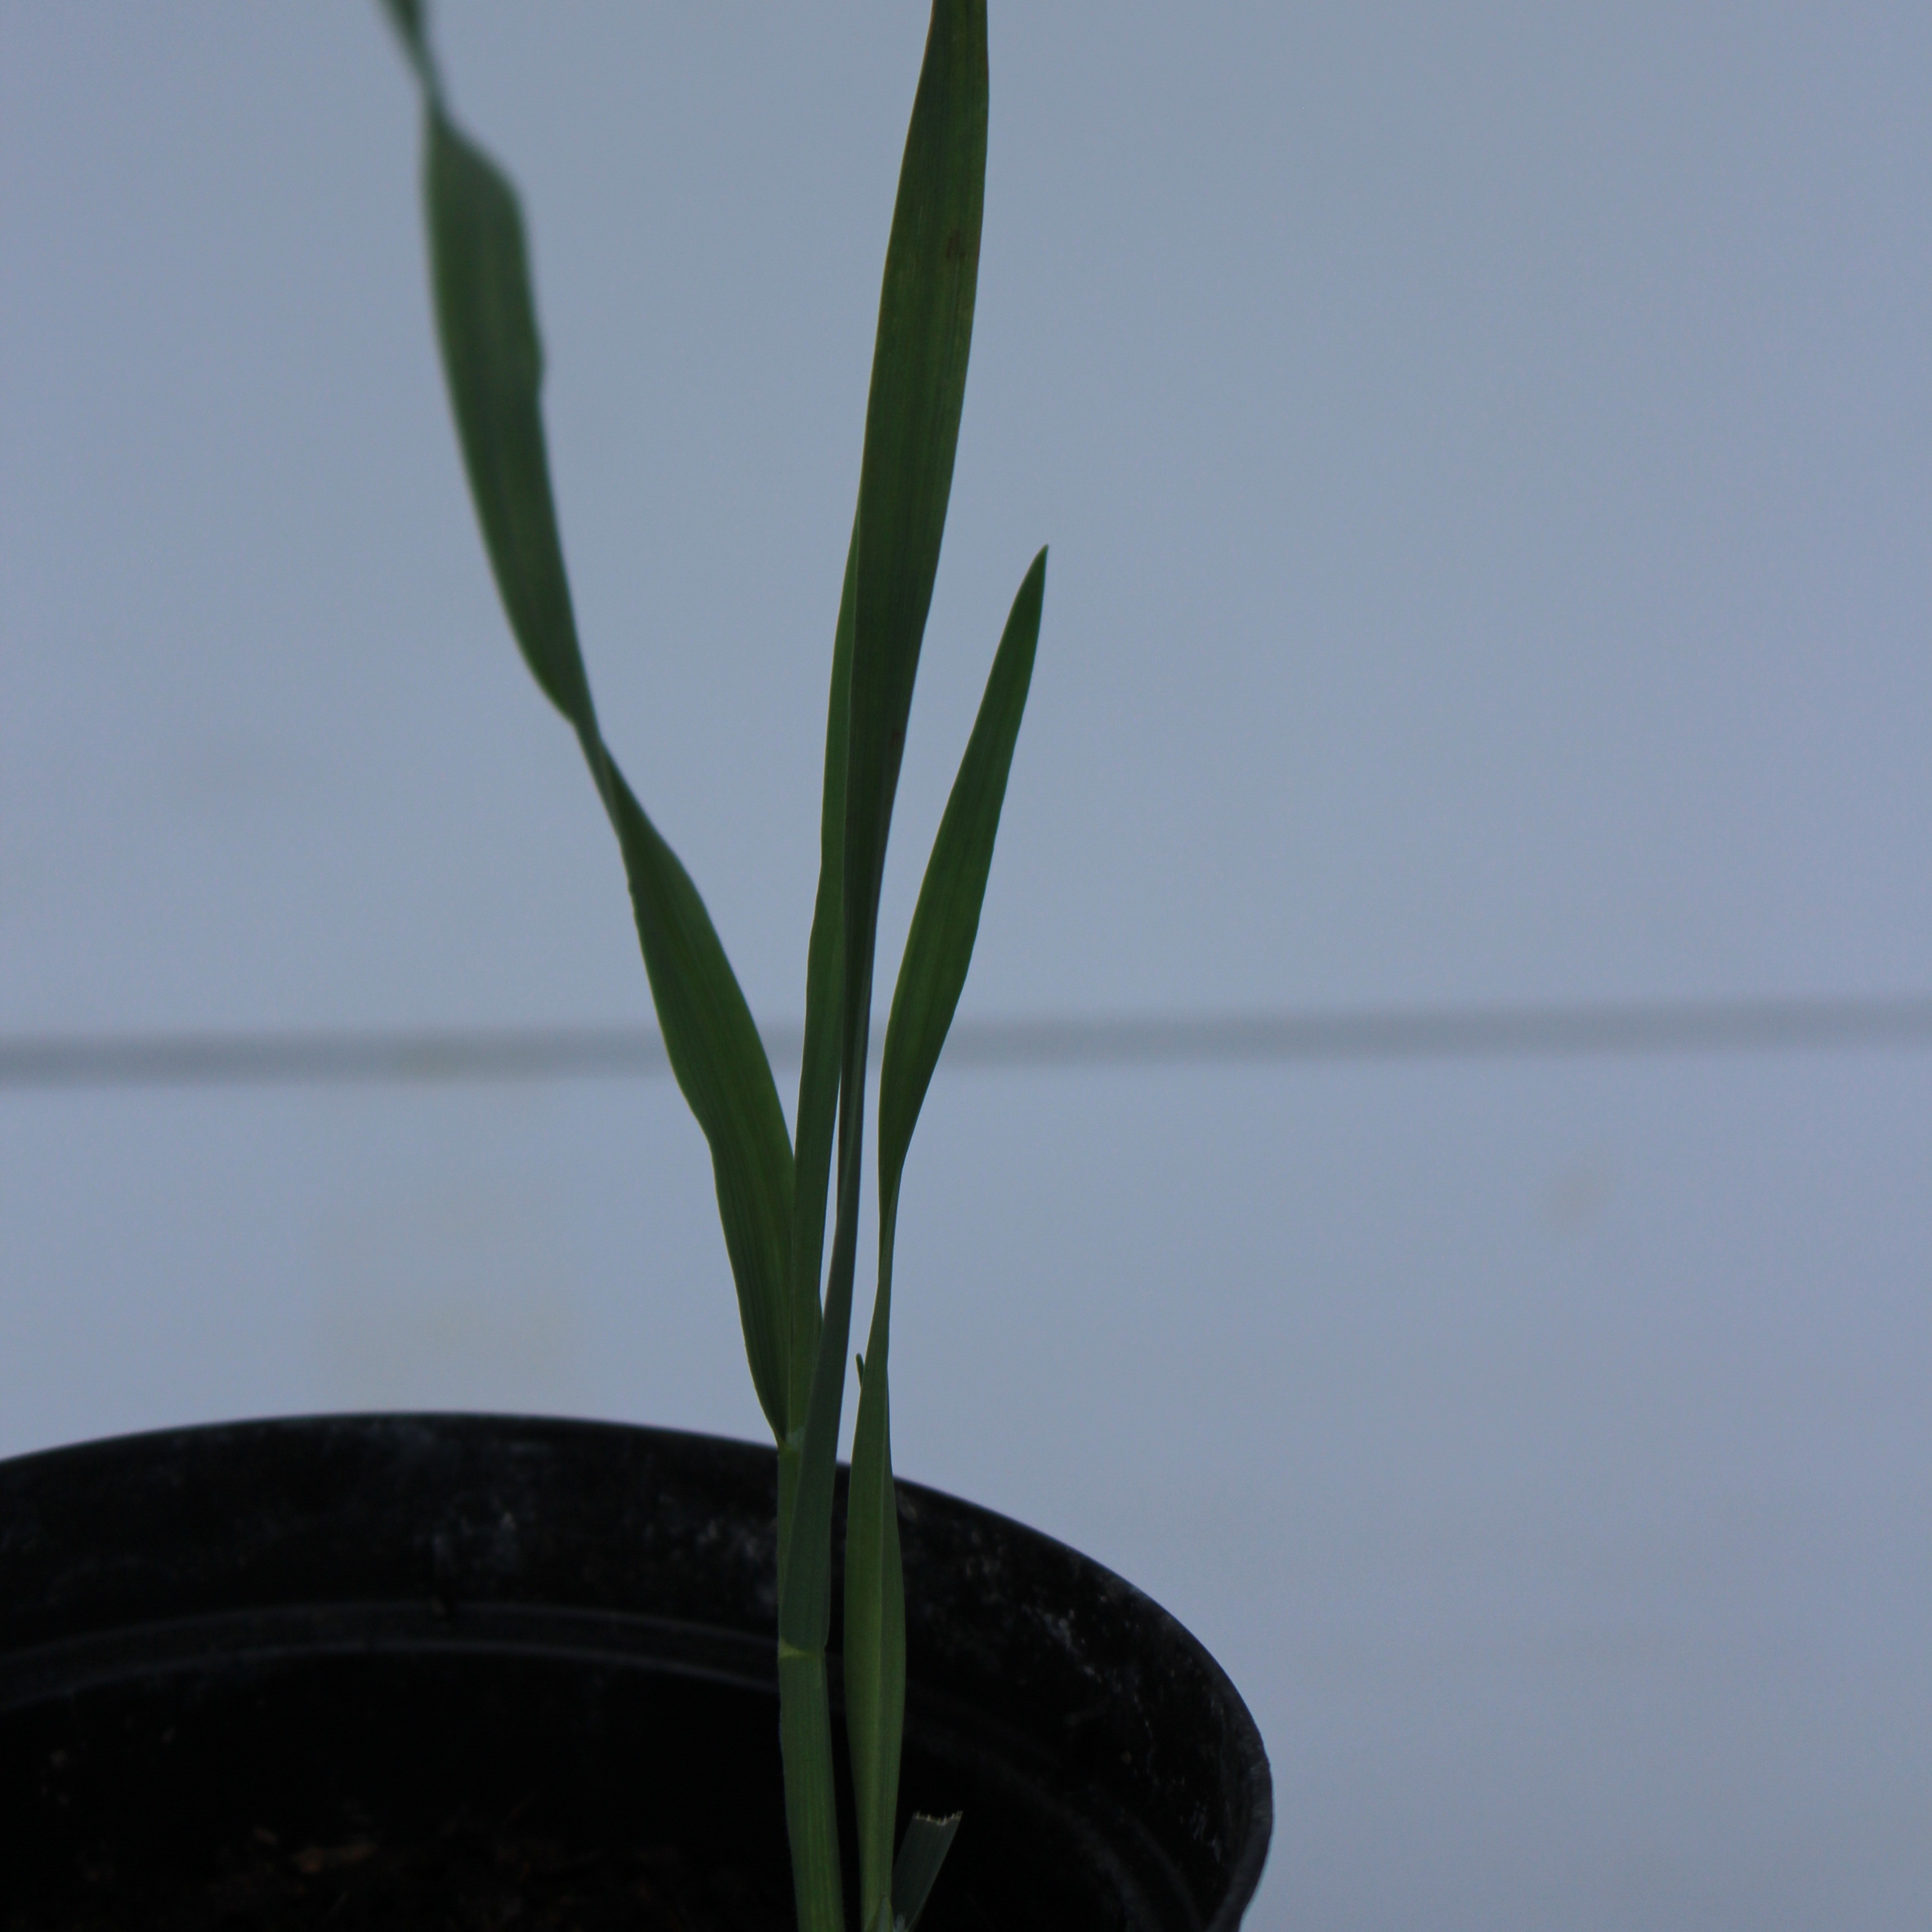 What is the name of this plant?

Avena sterilis
